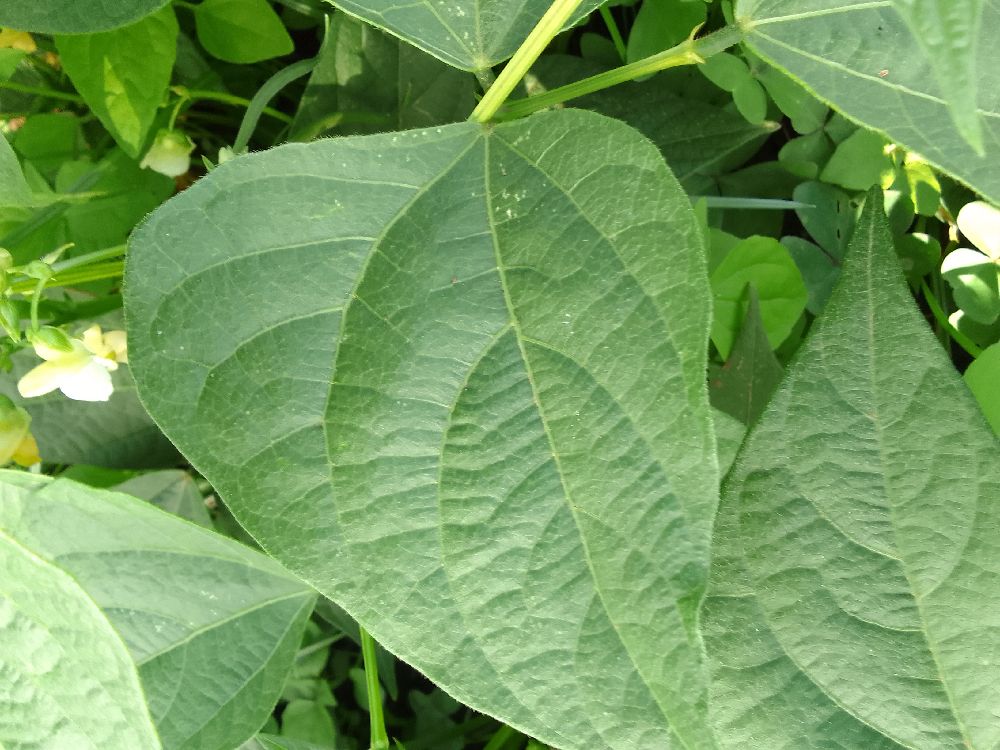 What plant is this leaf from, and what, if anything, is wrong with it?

common bean, healthy
